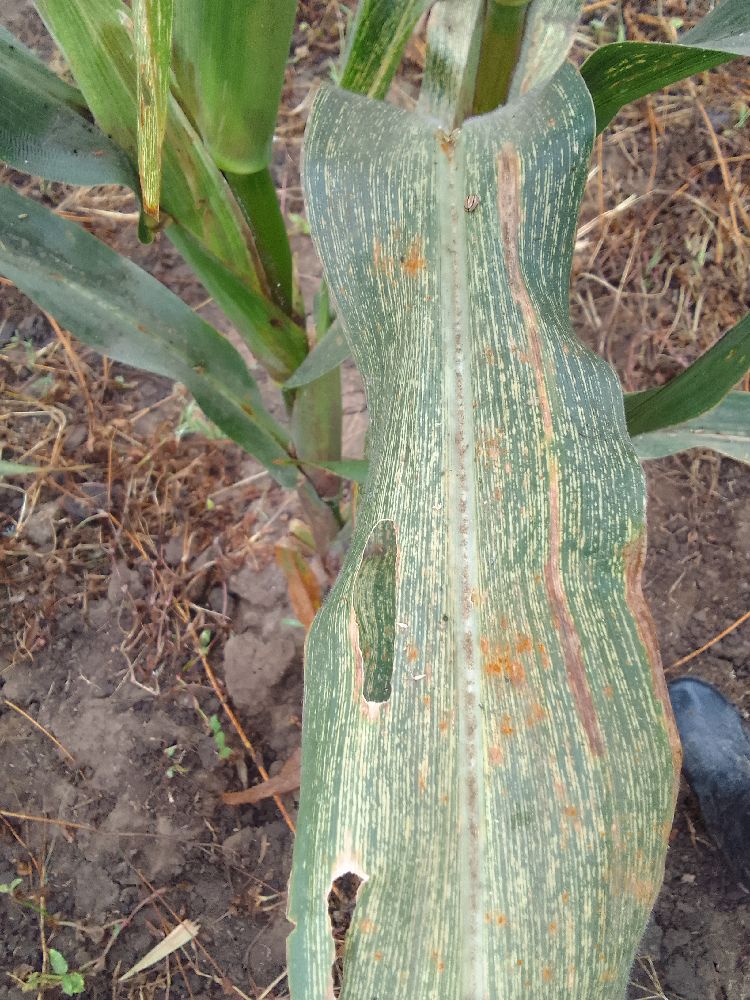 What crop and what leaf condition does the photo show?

maize, maize streak virus
